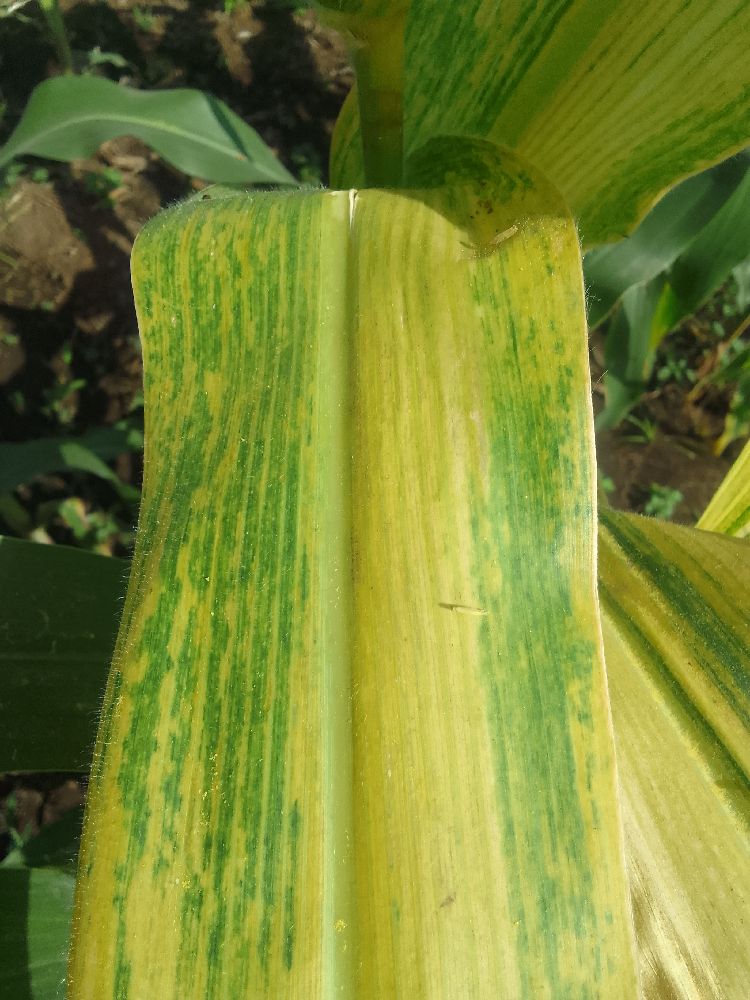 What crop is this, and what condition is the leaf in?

maize, maize lethal necrosis
